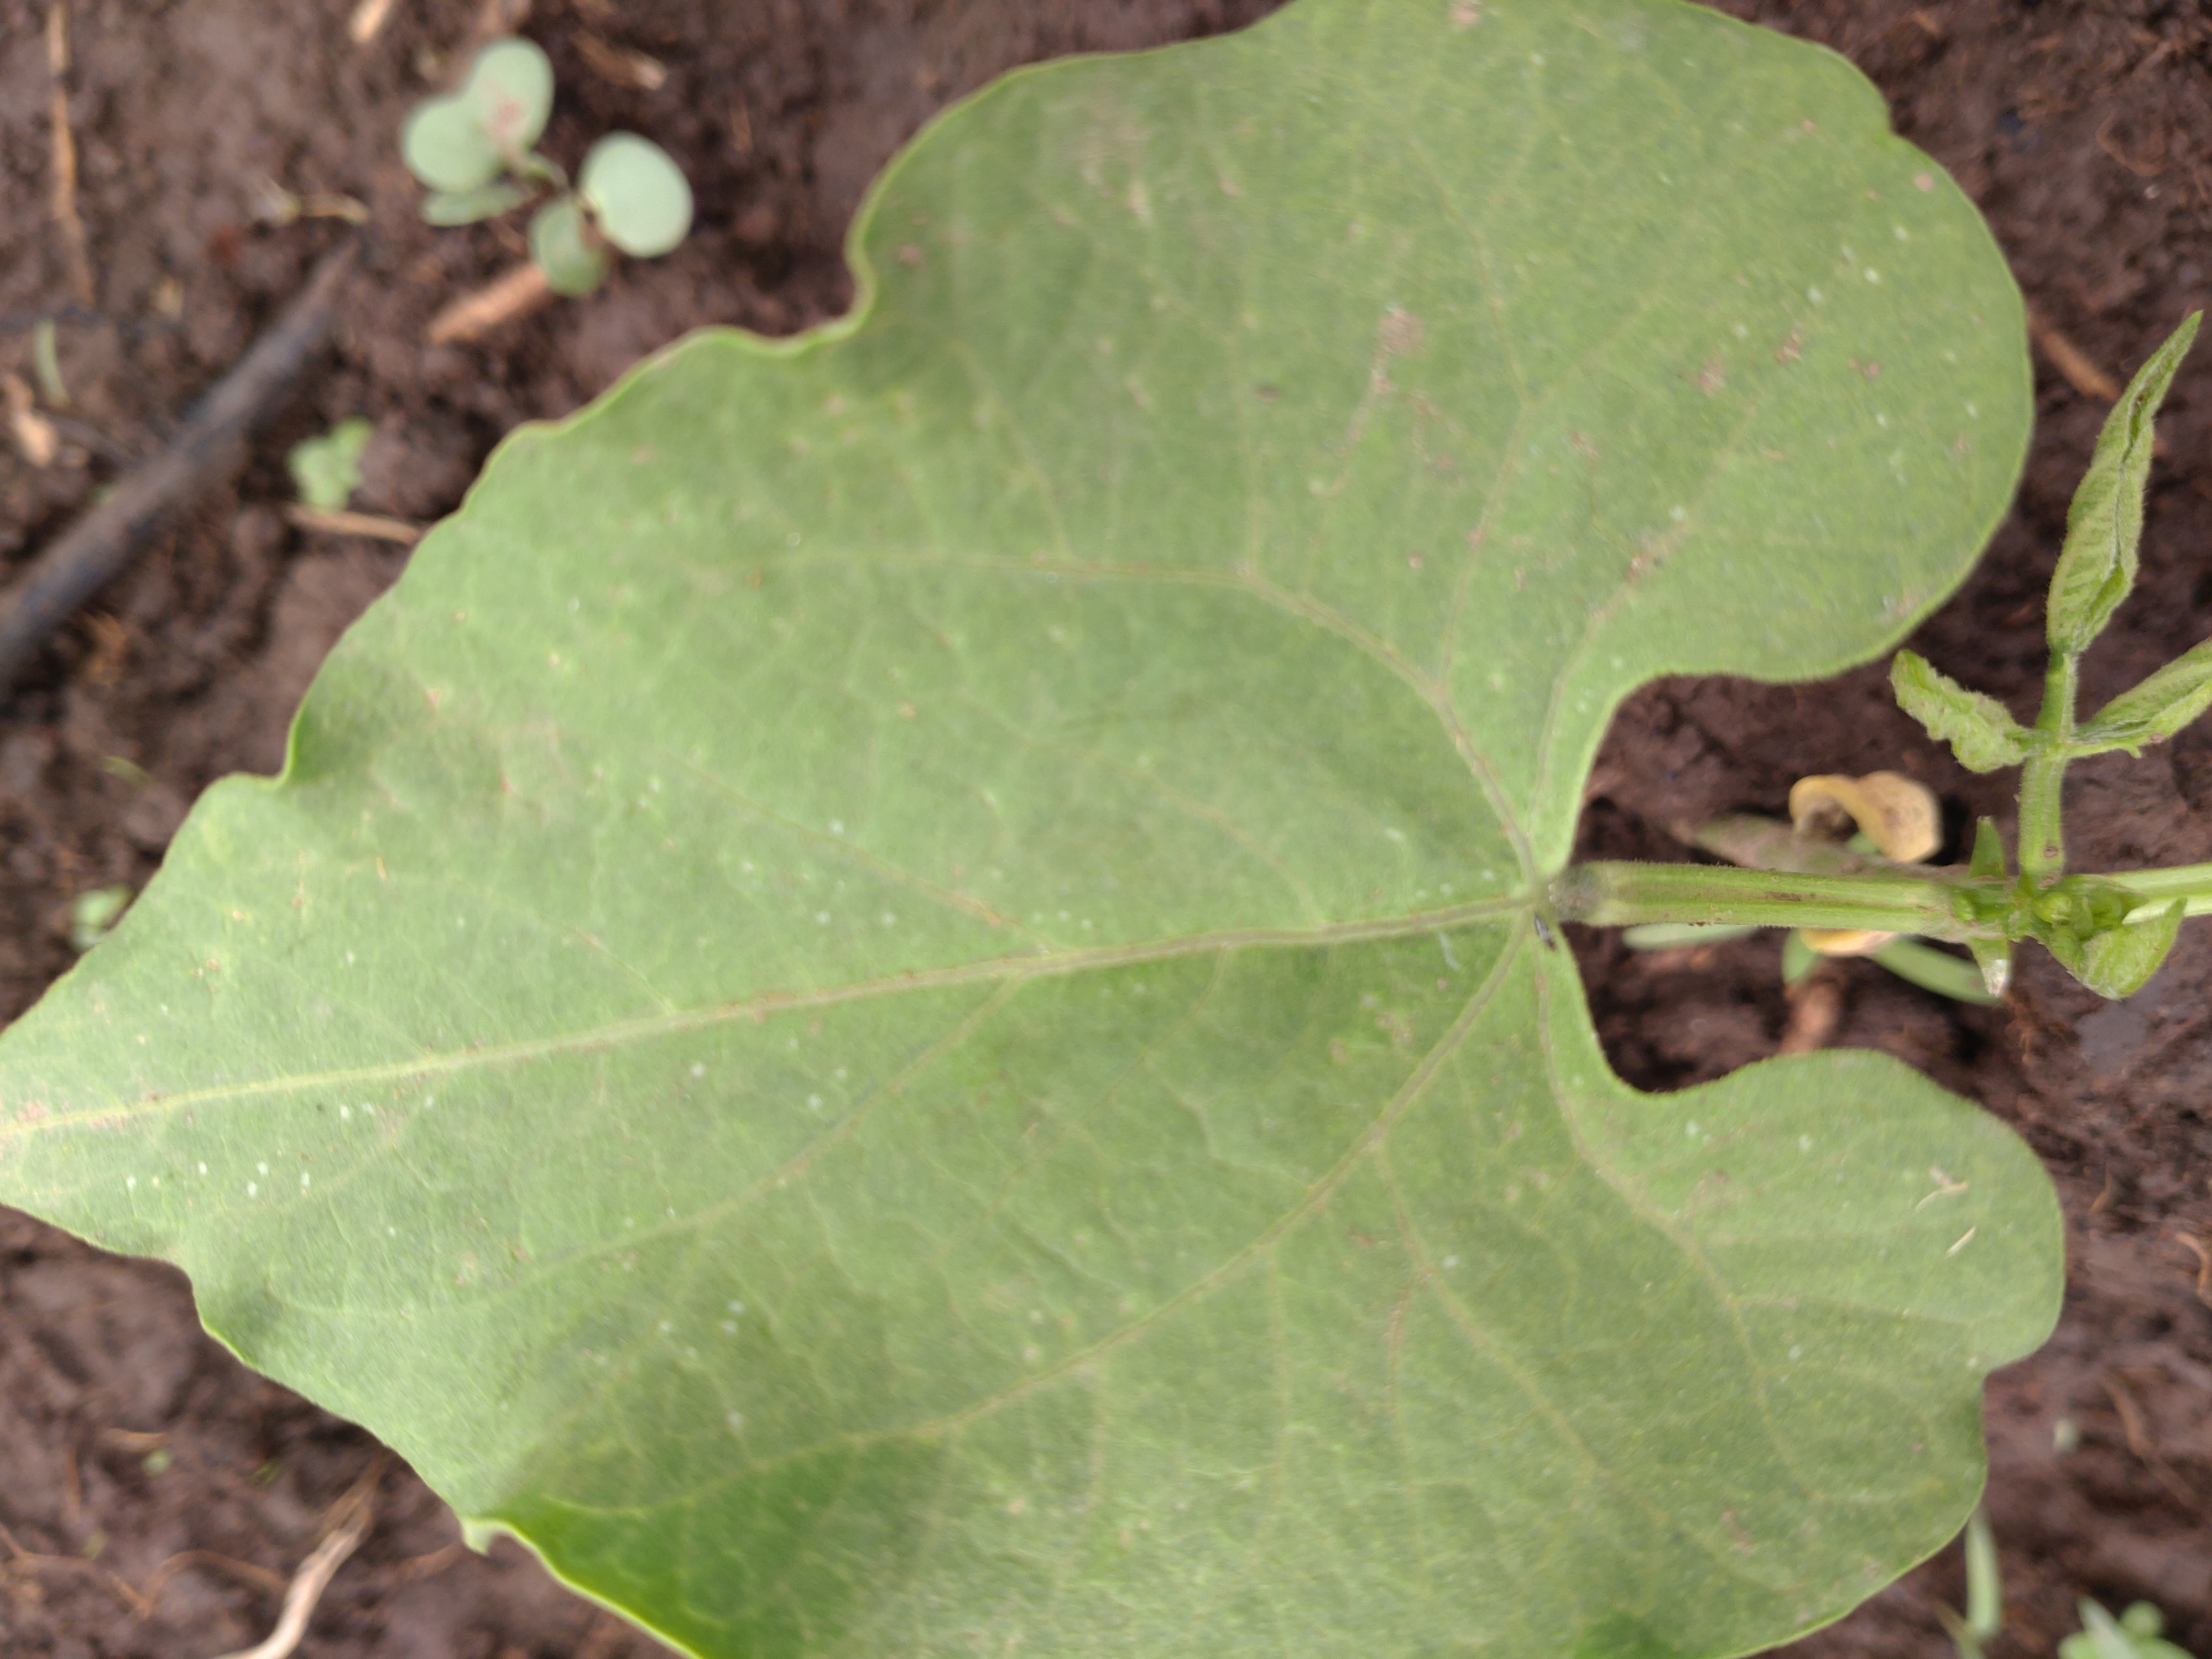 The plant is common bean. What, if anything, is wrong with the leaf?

healthy
